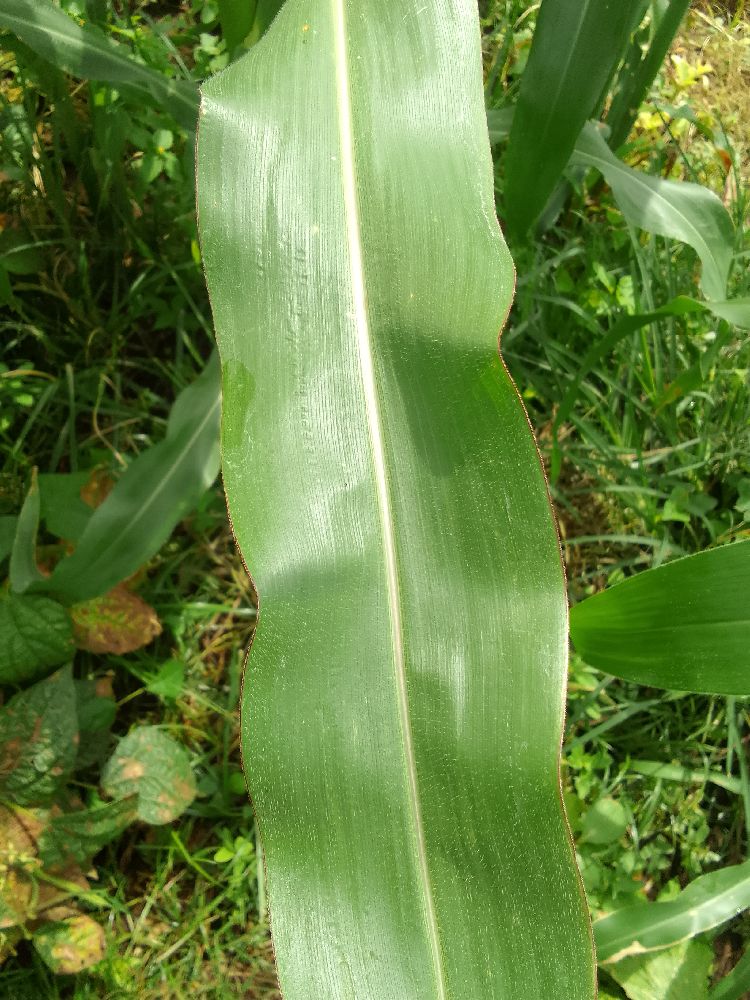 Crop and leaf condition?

maize, healthy
